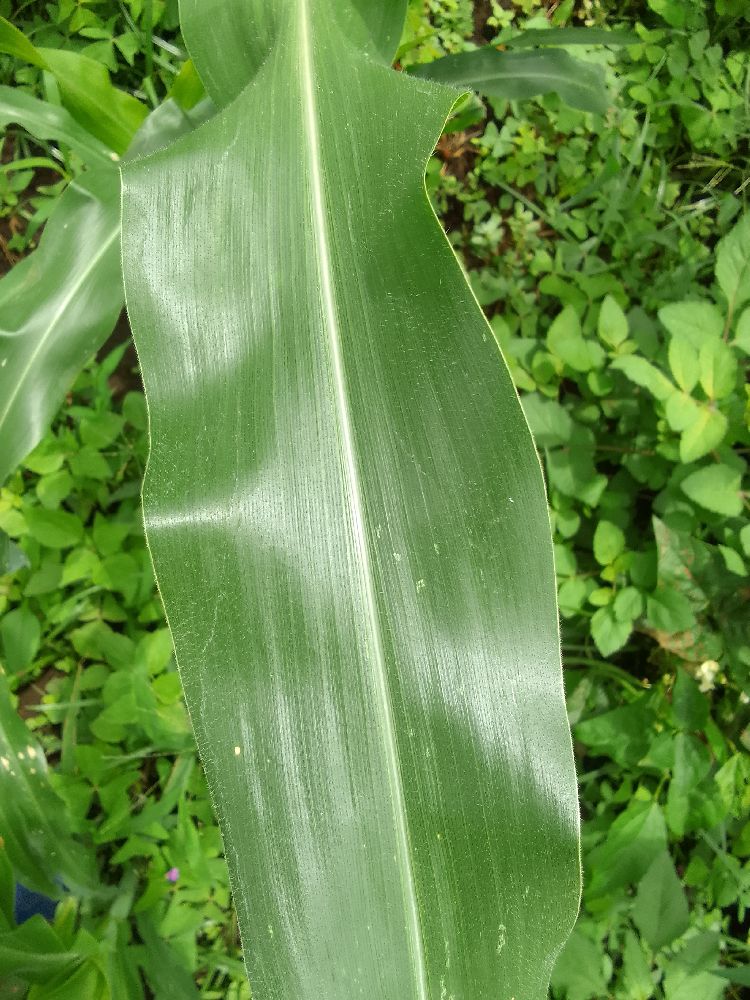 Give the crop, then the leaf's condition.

maize, healthy
